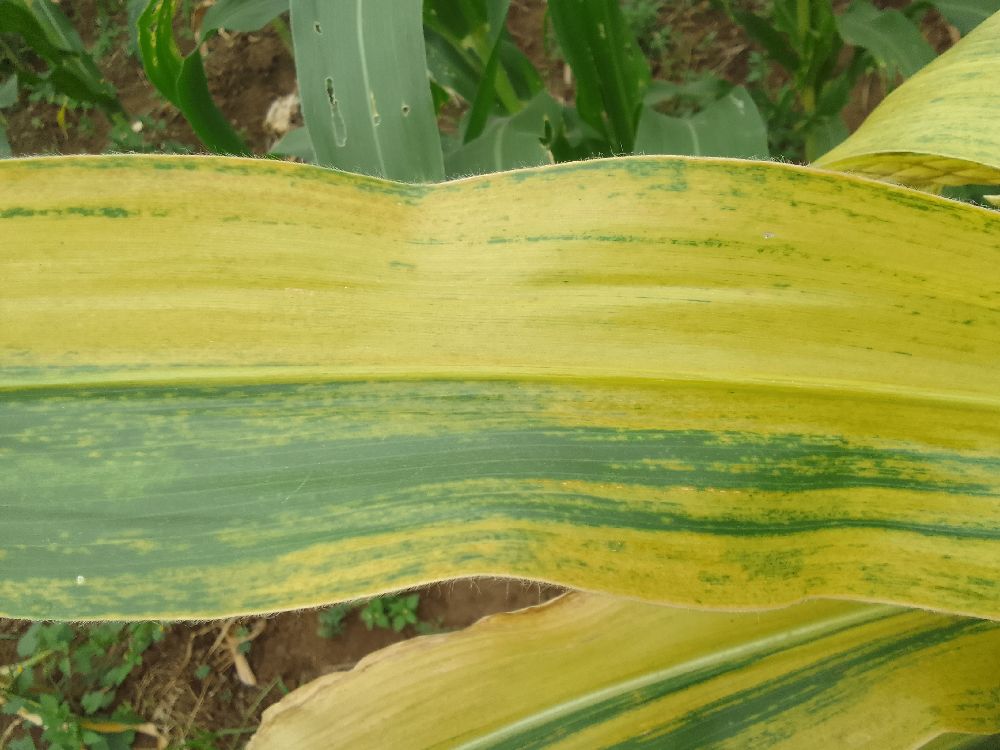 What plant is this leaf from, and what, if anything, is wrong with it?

maize, maize lethal necrosis
